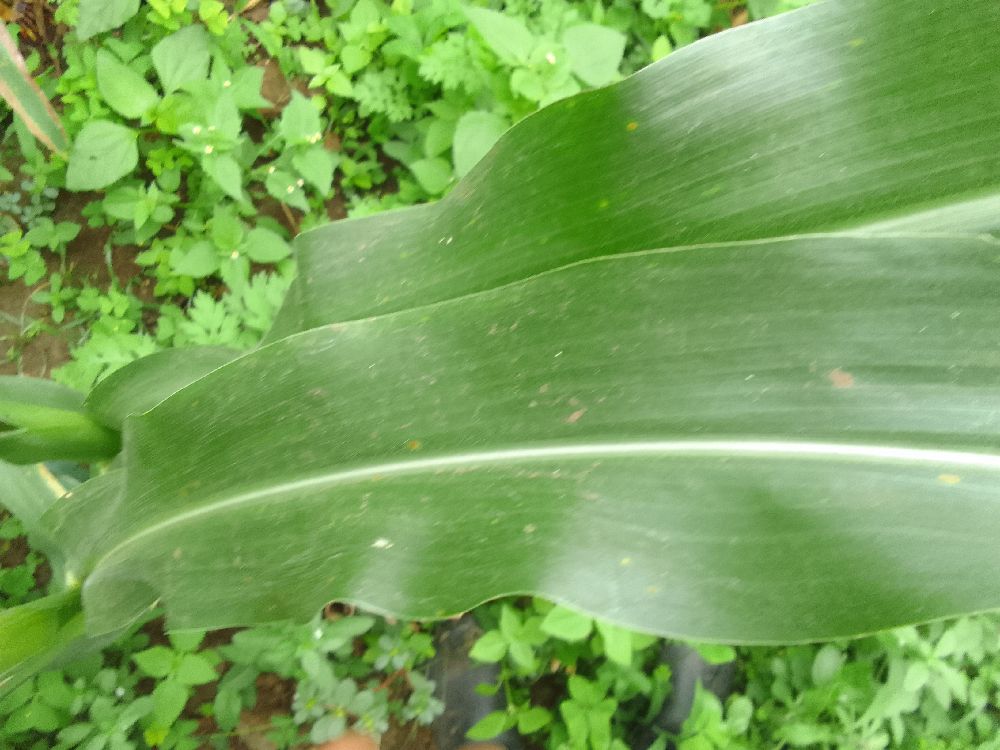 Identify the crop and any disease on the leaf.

maize, healthy
